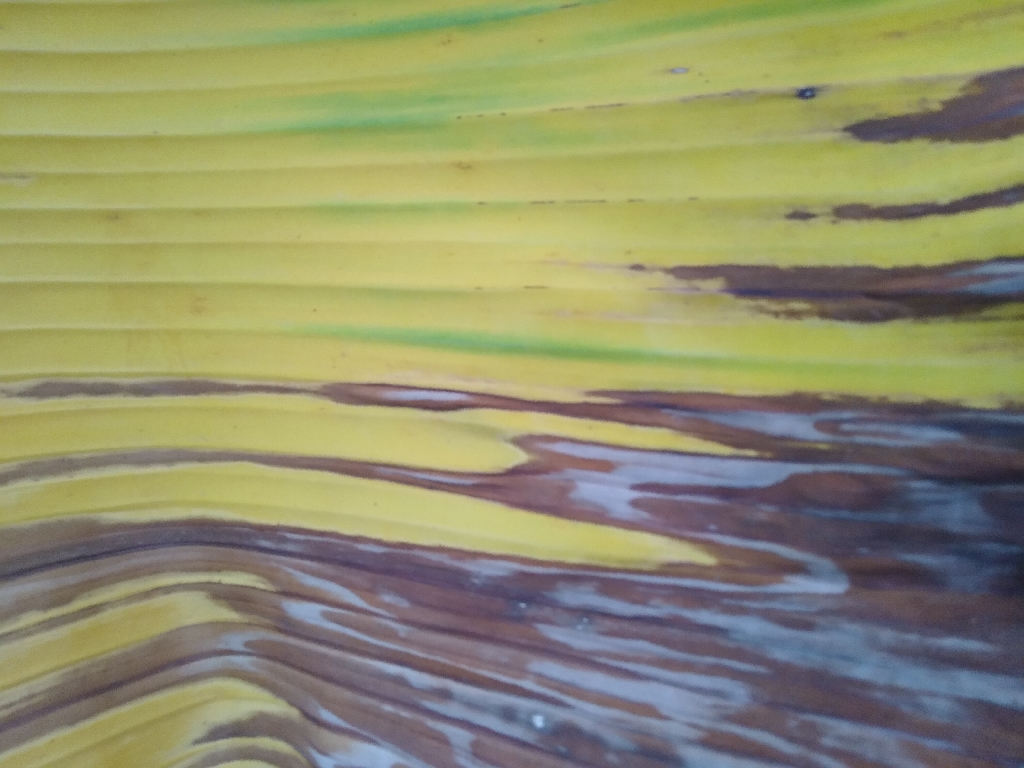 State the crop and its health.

banana, fusarium wilt race 1
